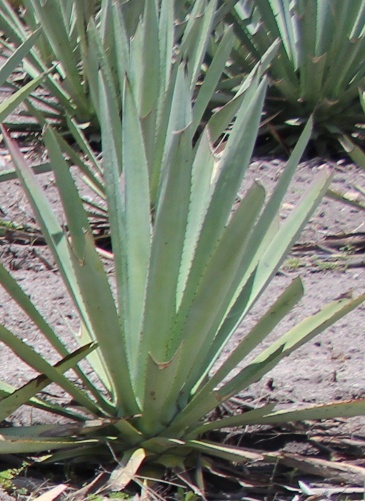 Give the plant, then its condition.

agave, yellow
